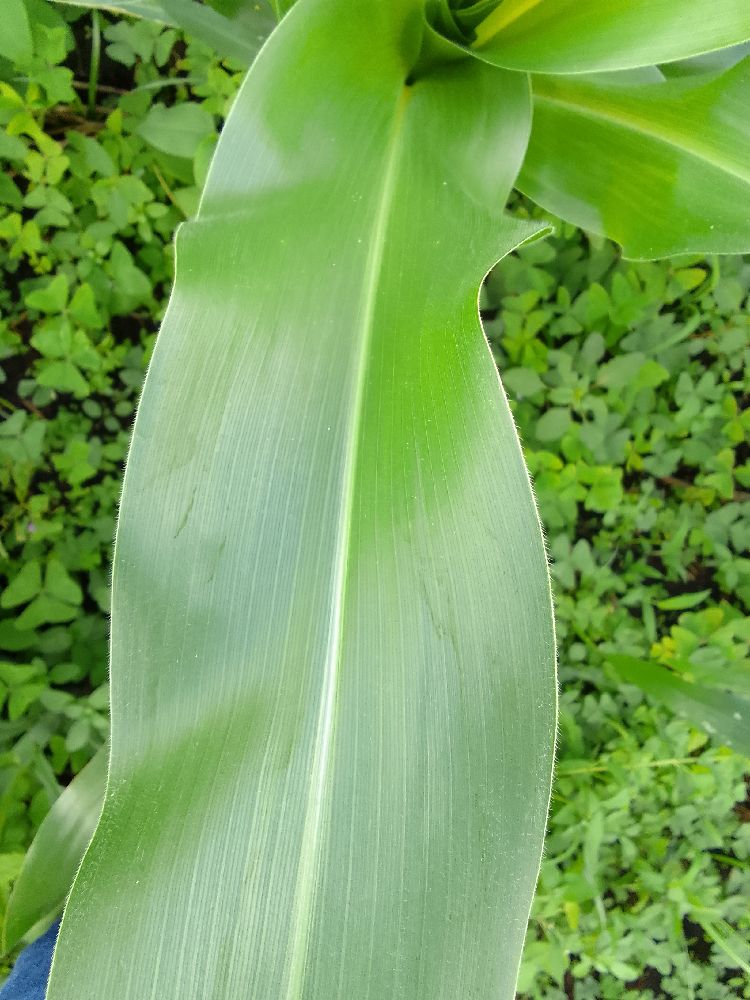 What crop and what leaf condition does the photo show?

maize, healthy
